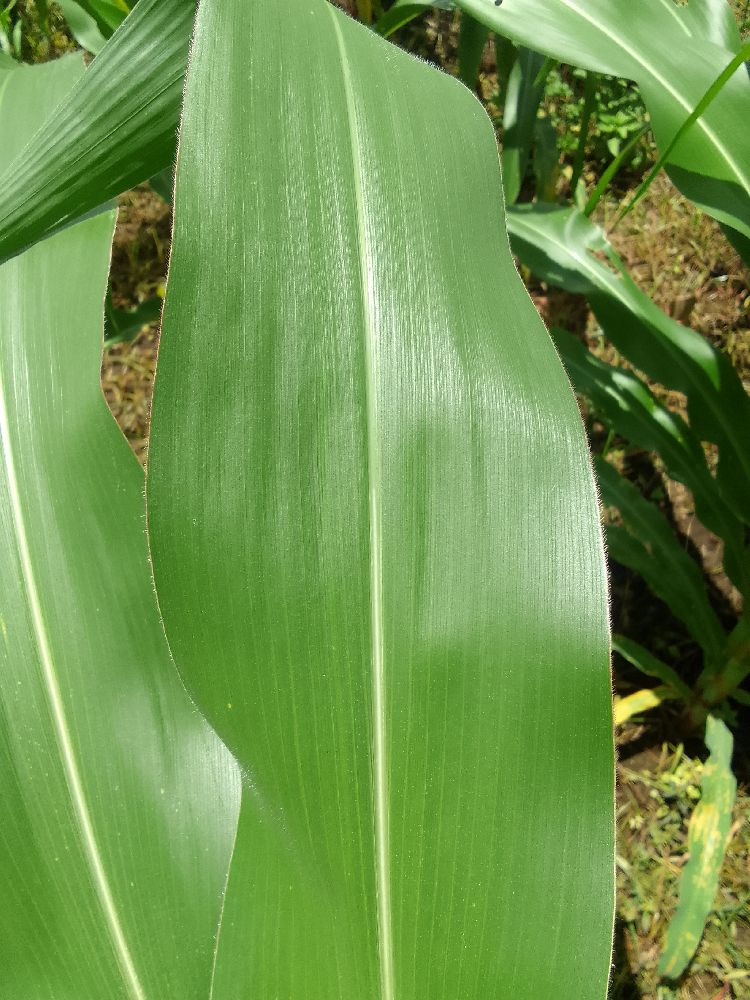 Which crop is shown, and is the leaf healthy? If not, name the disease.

maize, healthy
